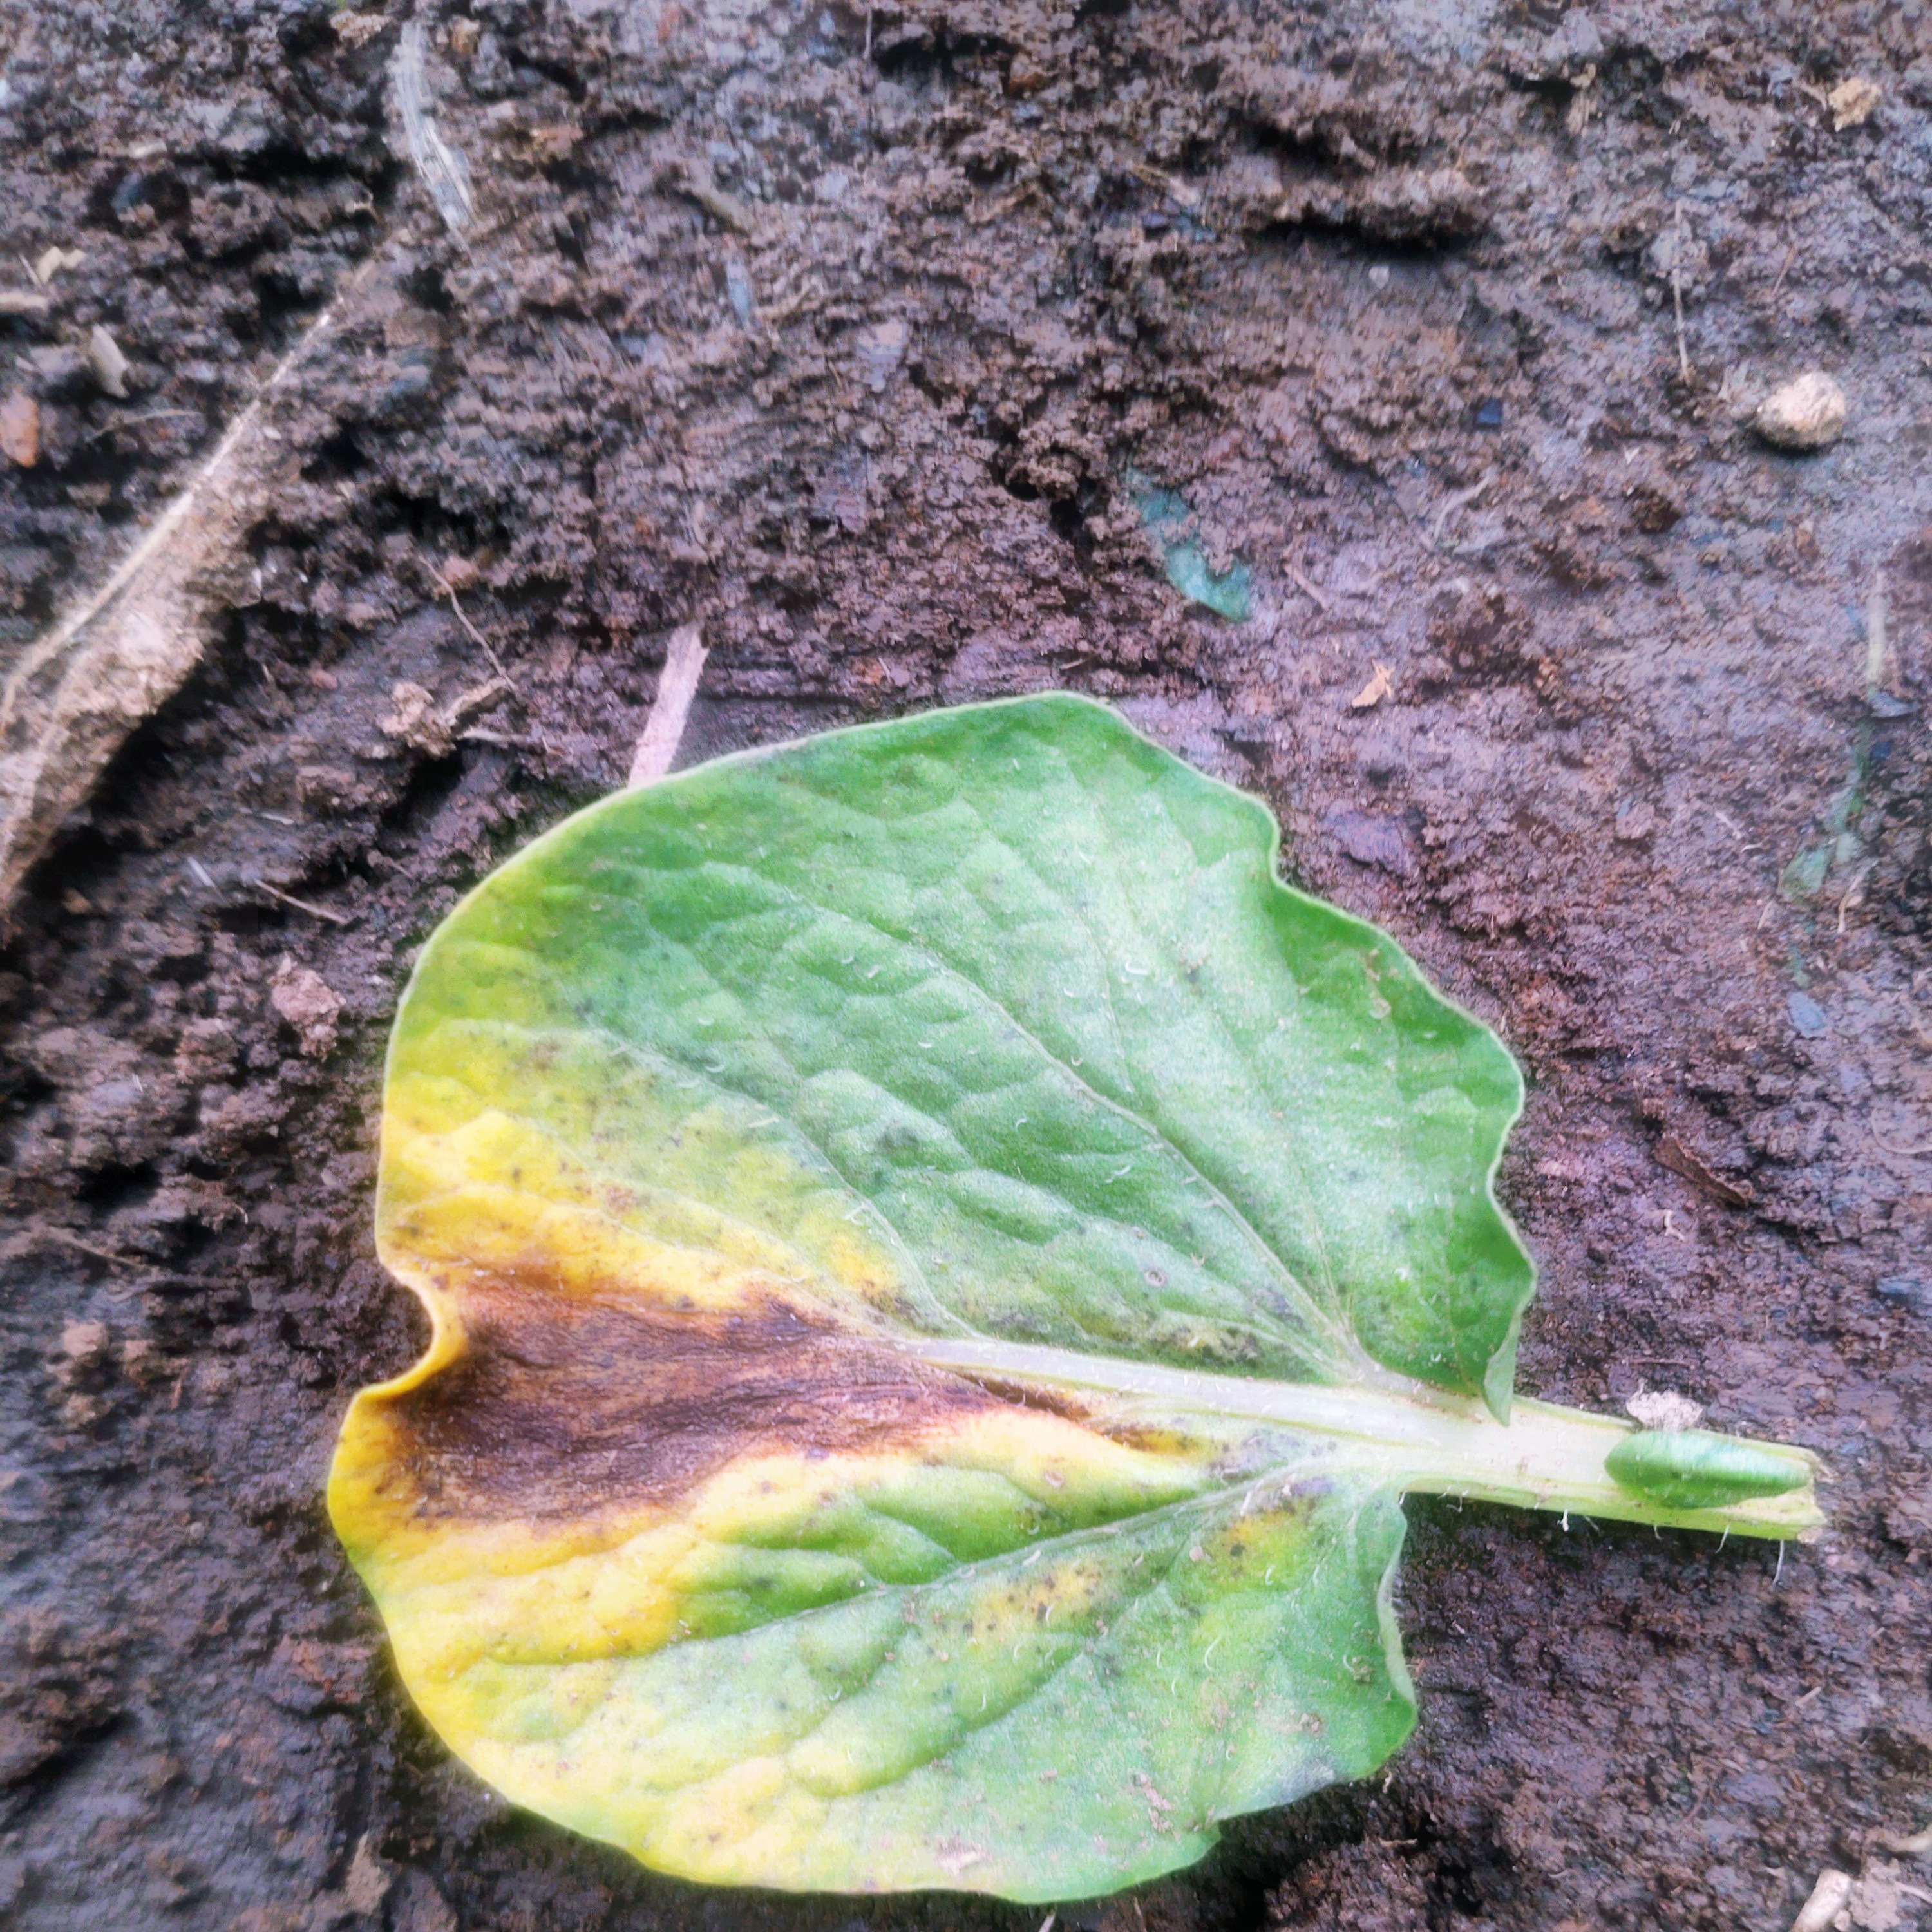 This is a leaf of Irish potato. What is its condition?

late blight
